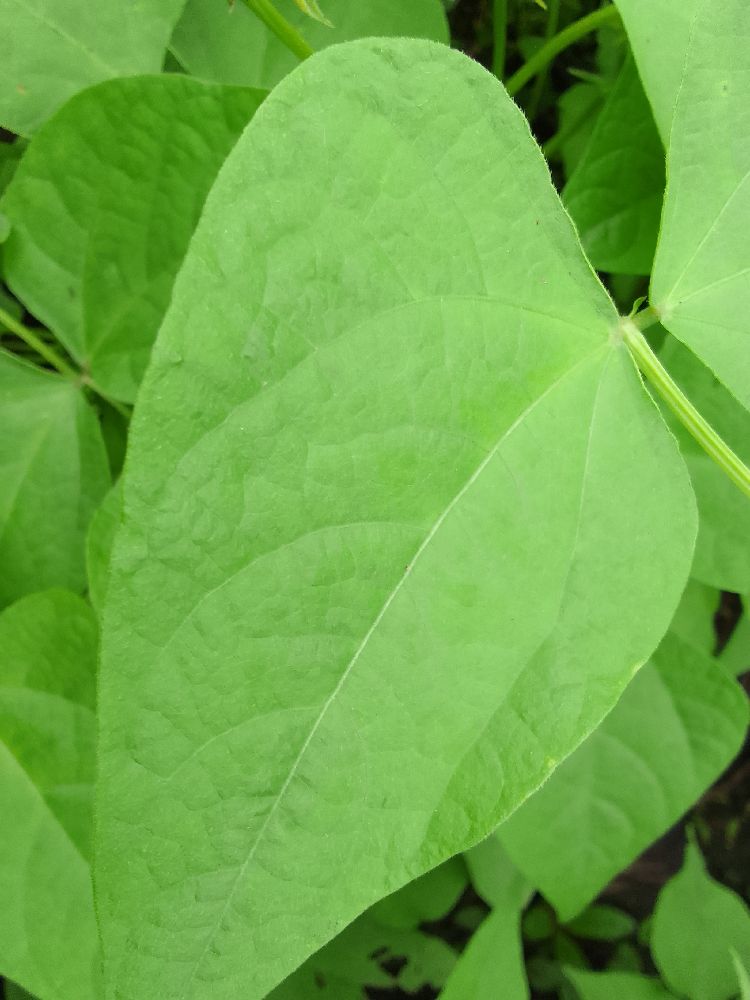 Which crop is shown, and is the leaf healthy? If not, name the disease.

common bean, healthy
